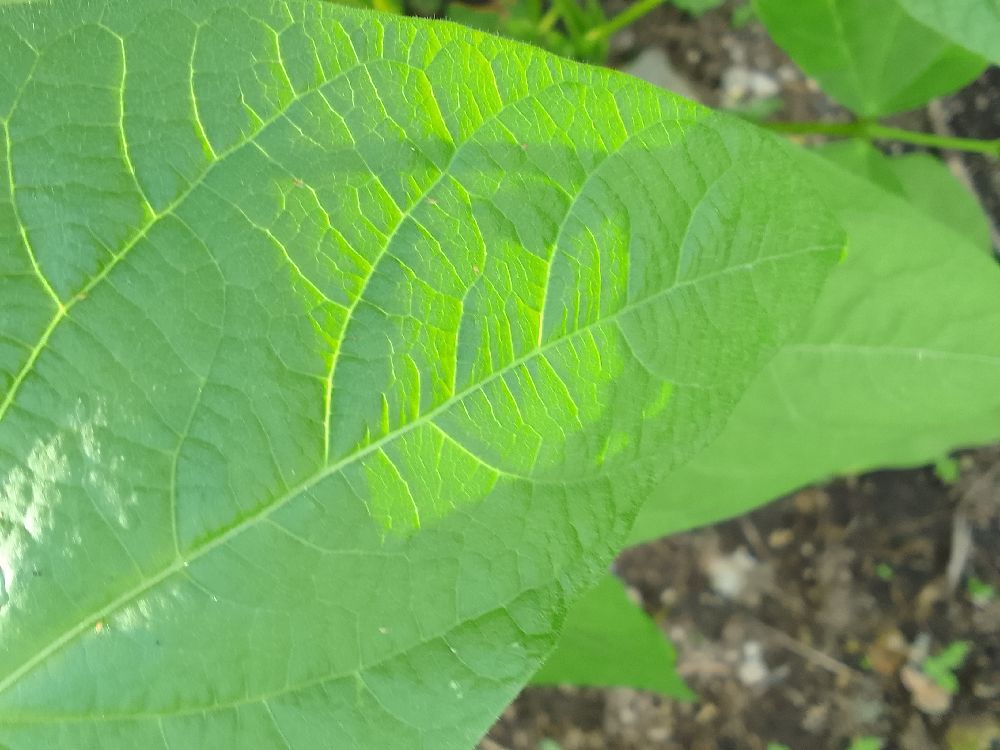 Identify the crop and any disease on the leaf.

common bean, healthy
